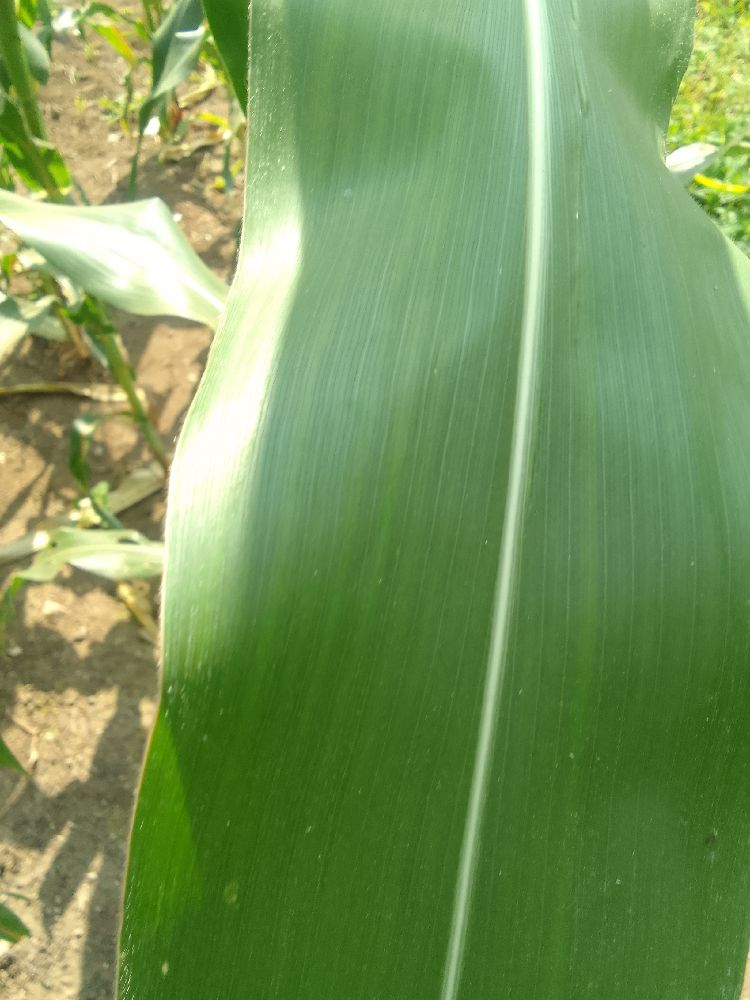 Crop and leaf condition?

maize, healthy
